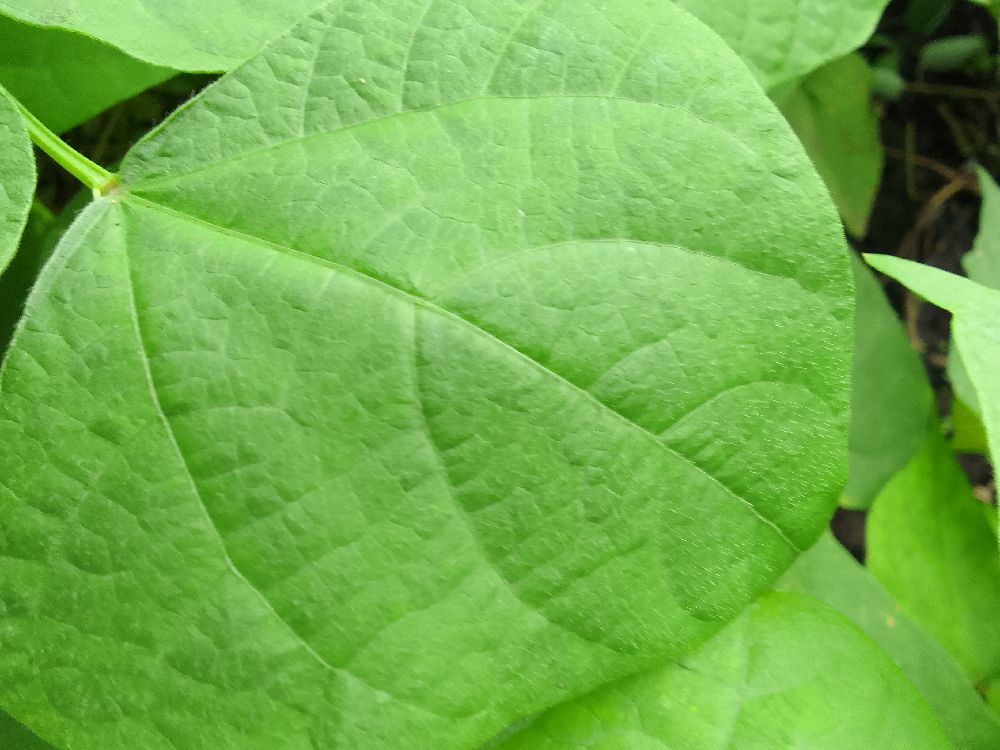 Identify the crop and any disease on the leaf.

common bean, healthy
